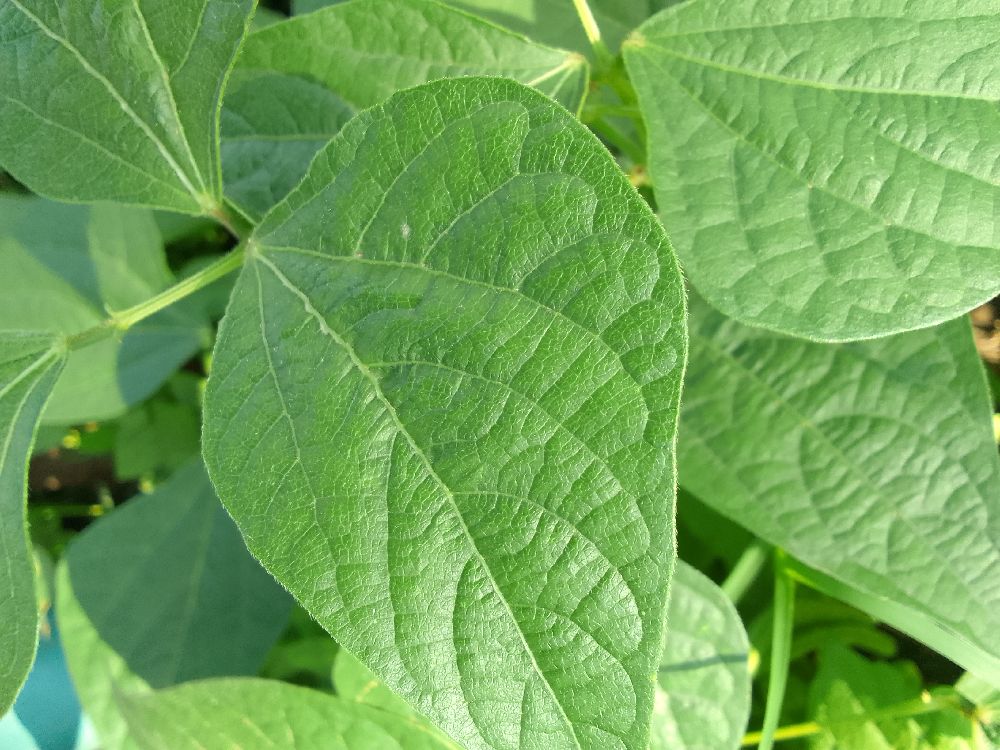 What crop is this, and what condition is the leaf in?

common bean, healthy
